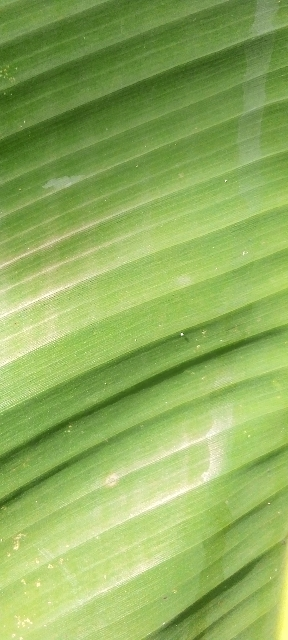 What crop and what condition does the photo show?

banana, healthy
